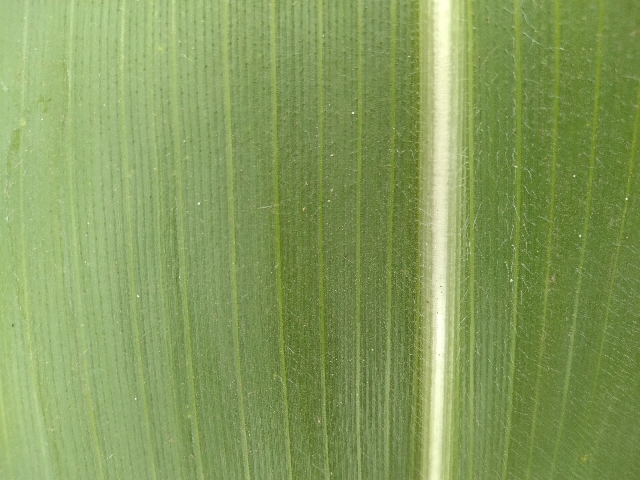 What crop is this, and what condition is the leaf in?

maize, healthy
